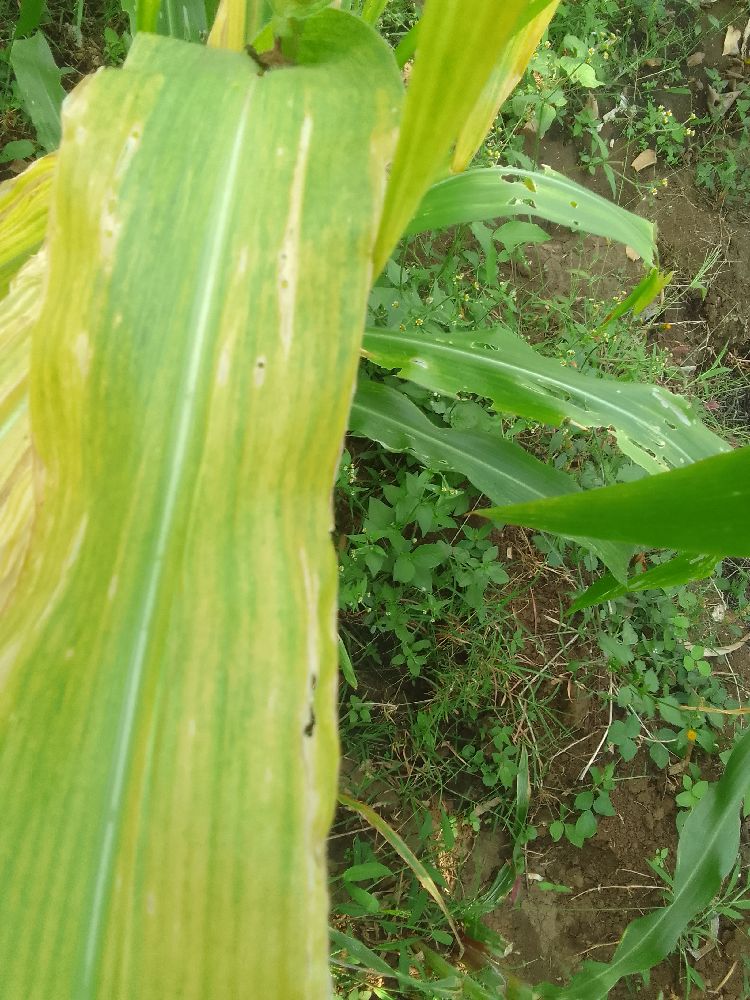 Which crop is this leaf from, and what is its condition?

maize, maize lethal necrosis
